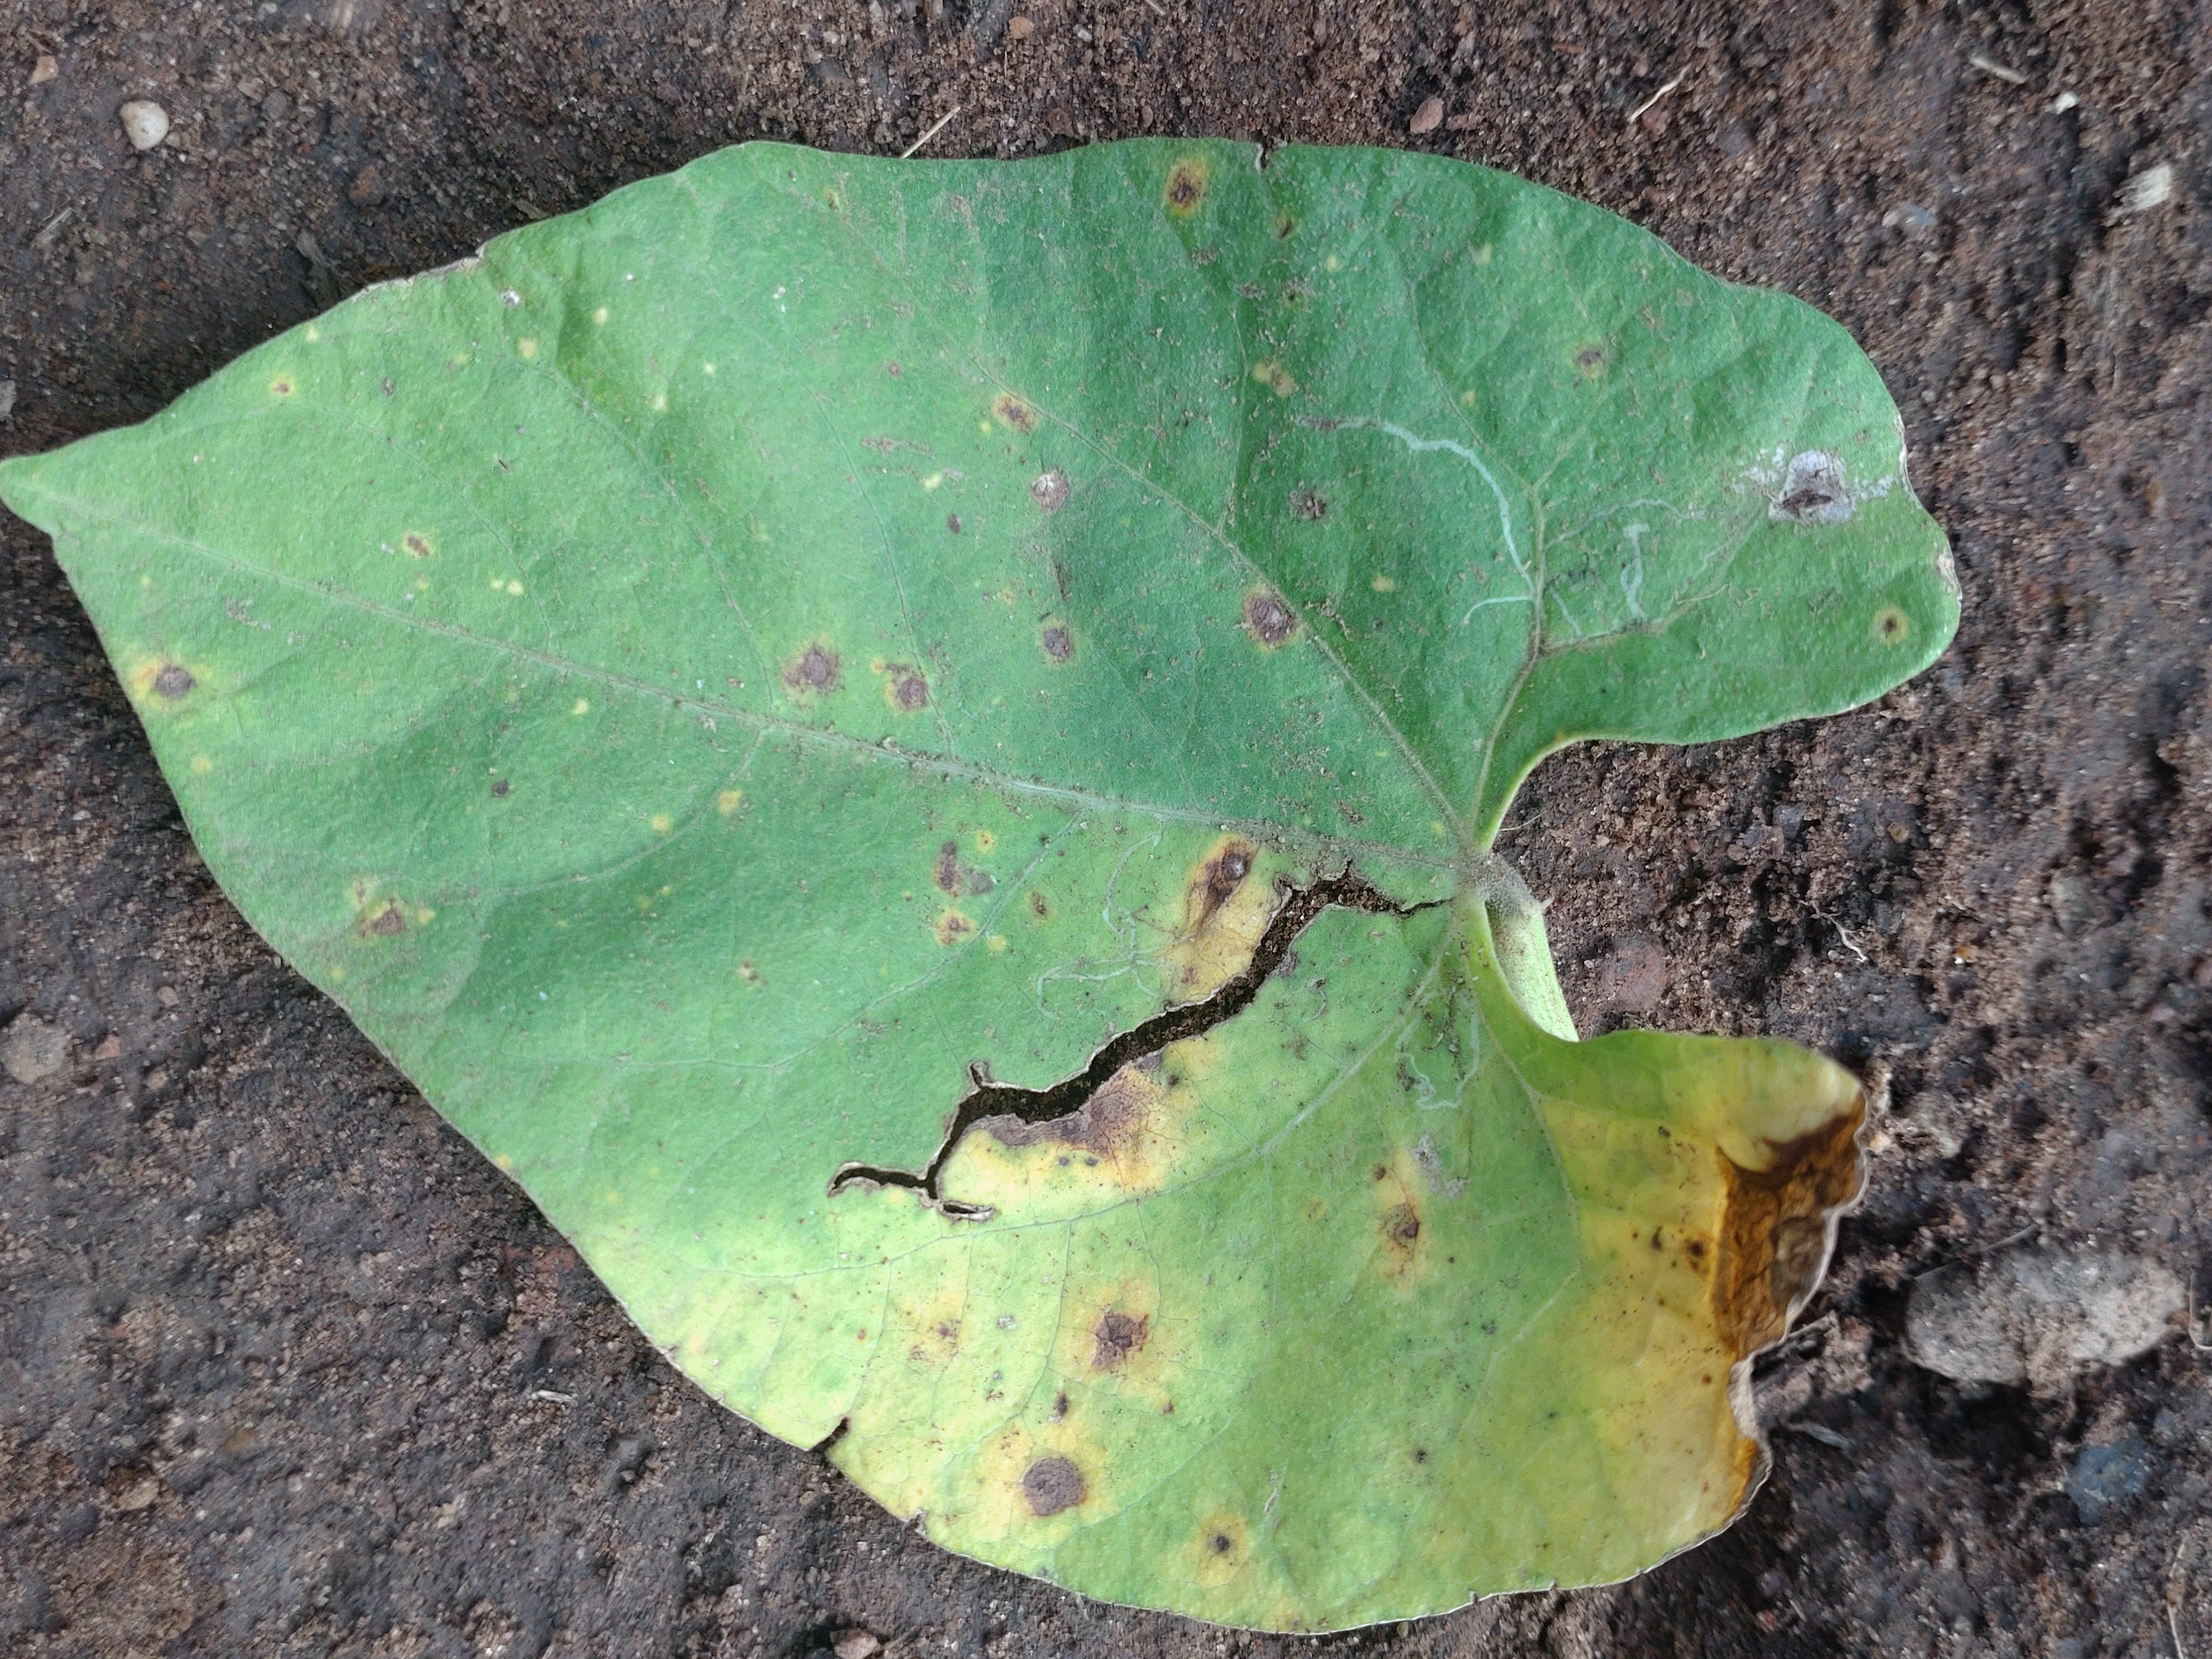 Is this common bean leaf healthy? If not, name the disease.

rust
